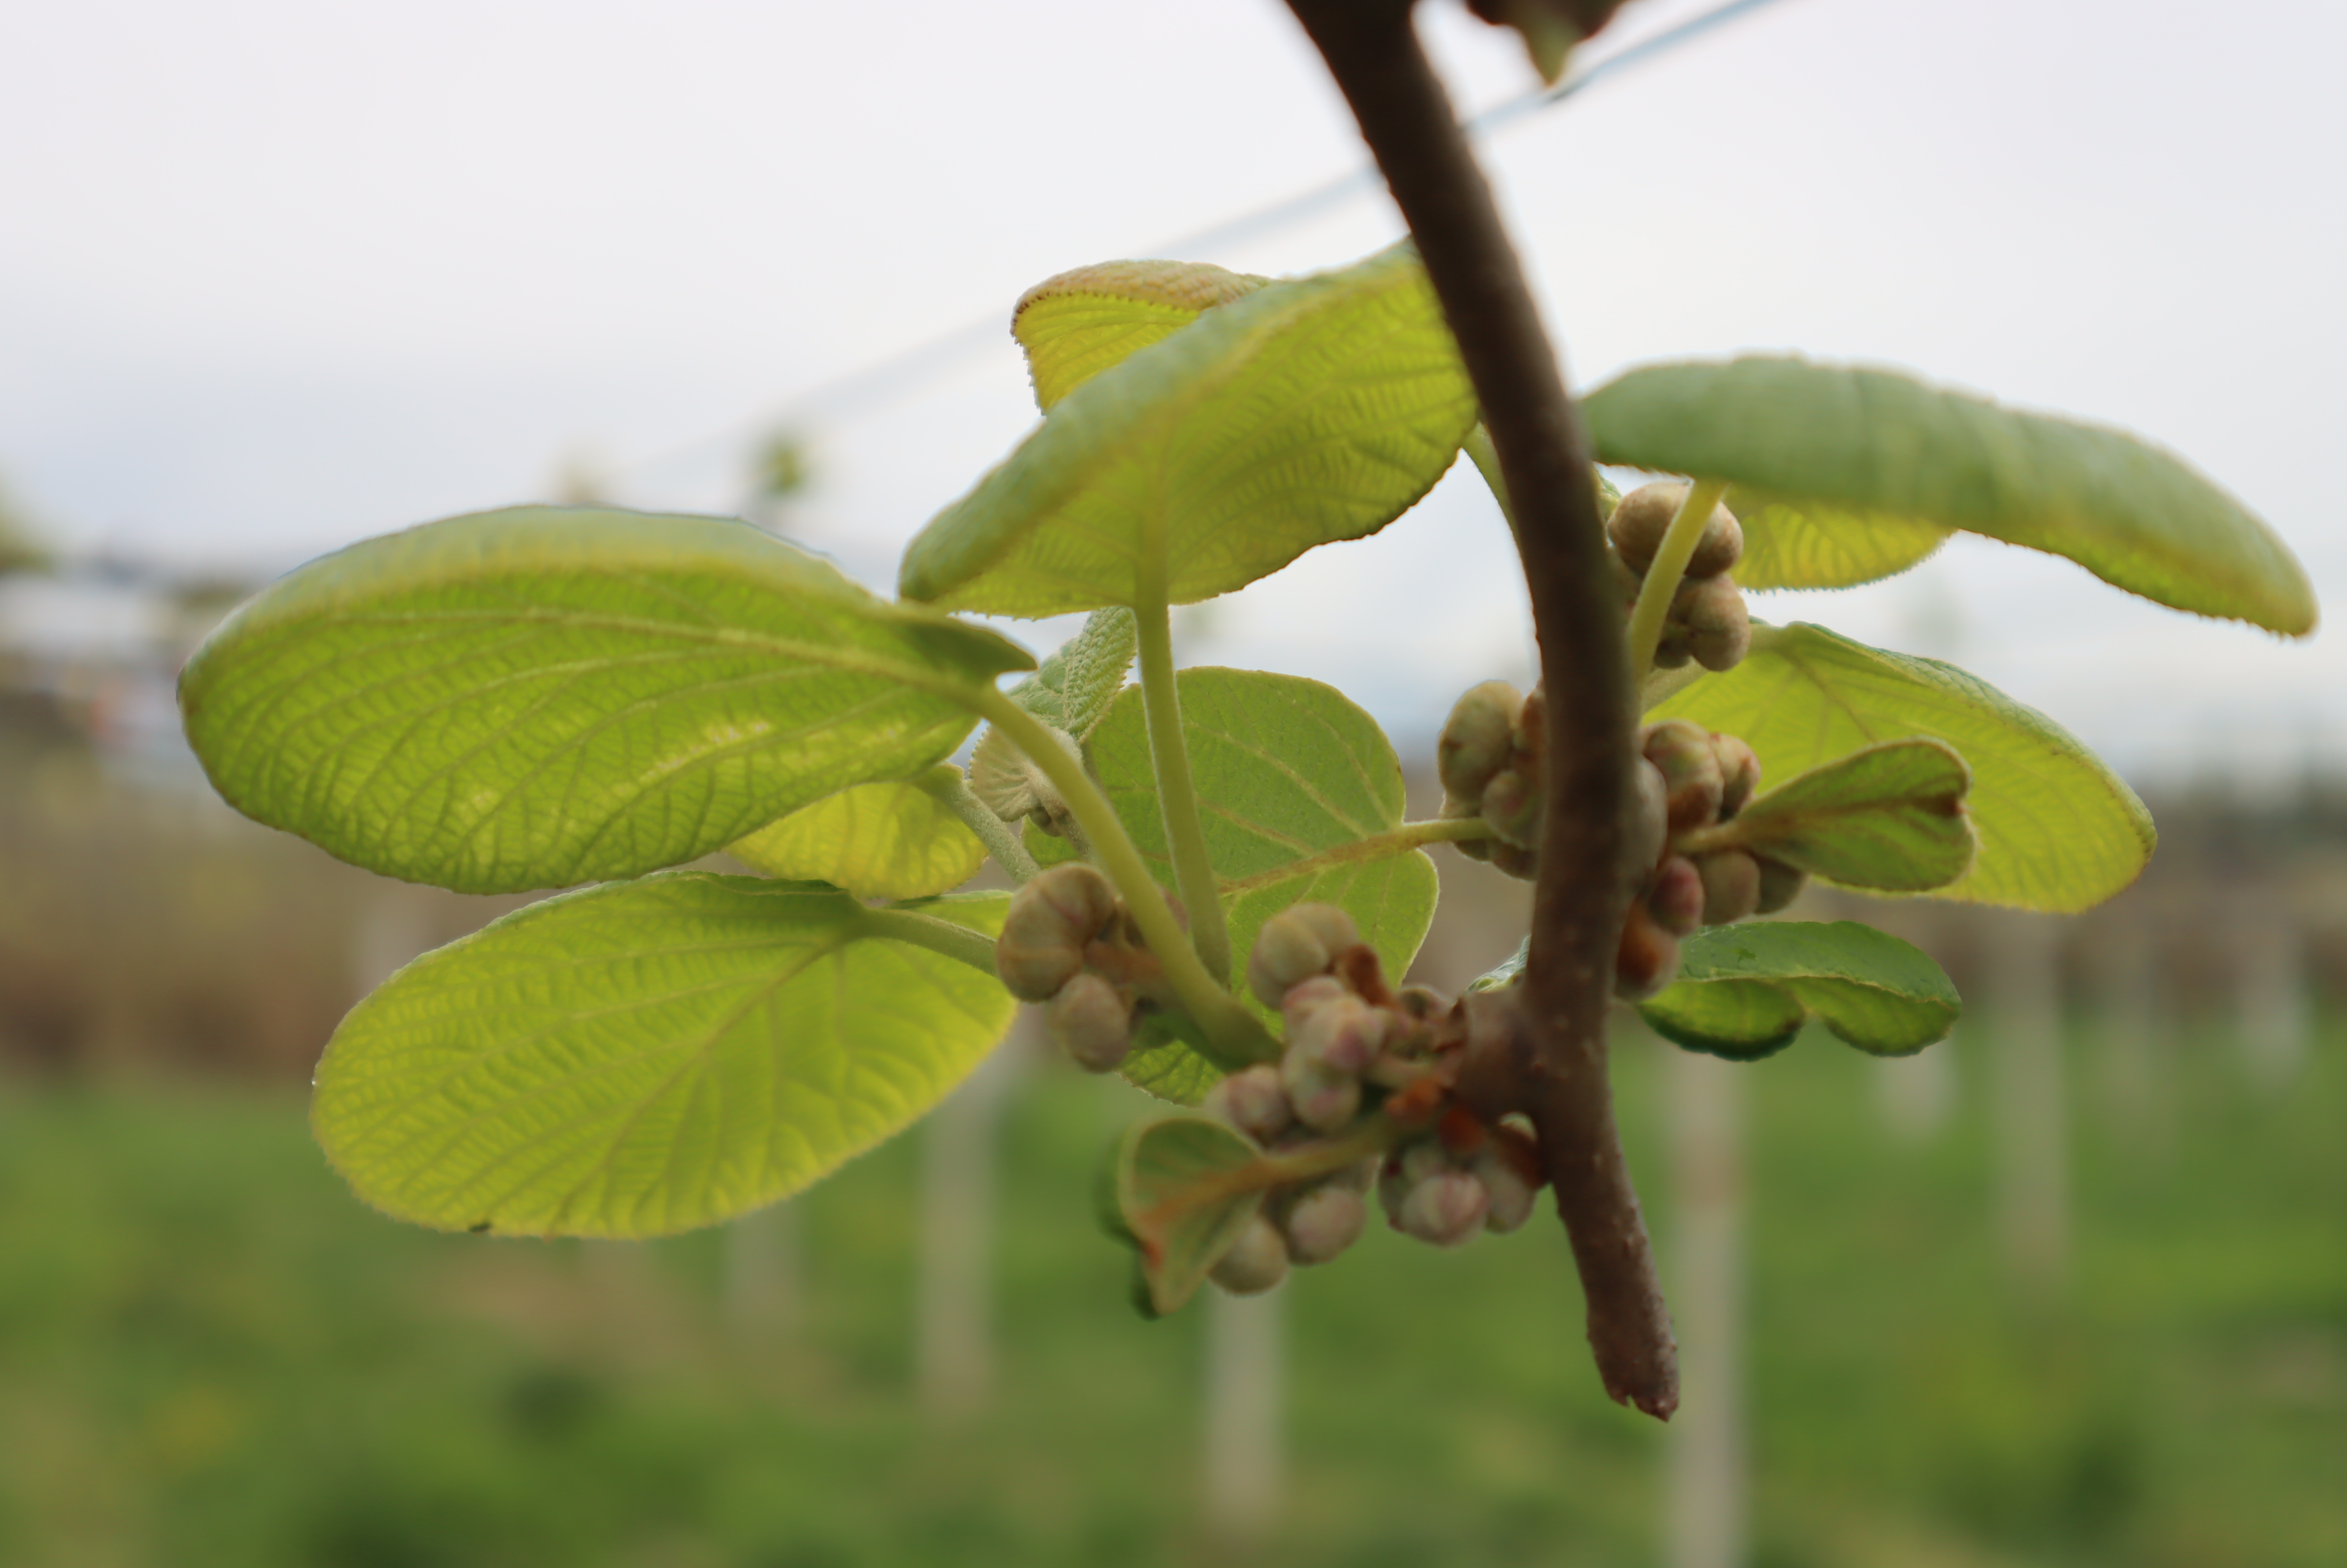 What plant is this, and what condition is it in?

kiwi, healthy
